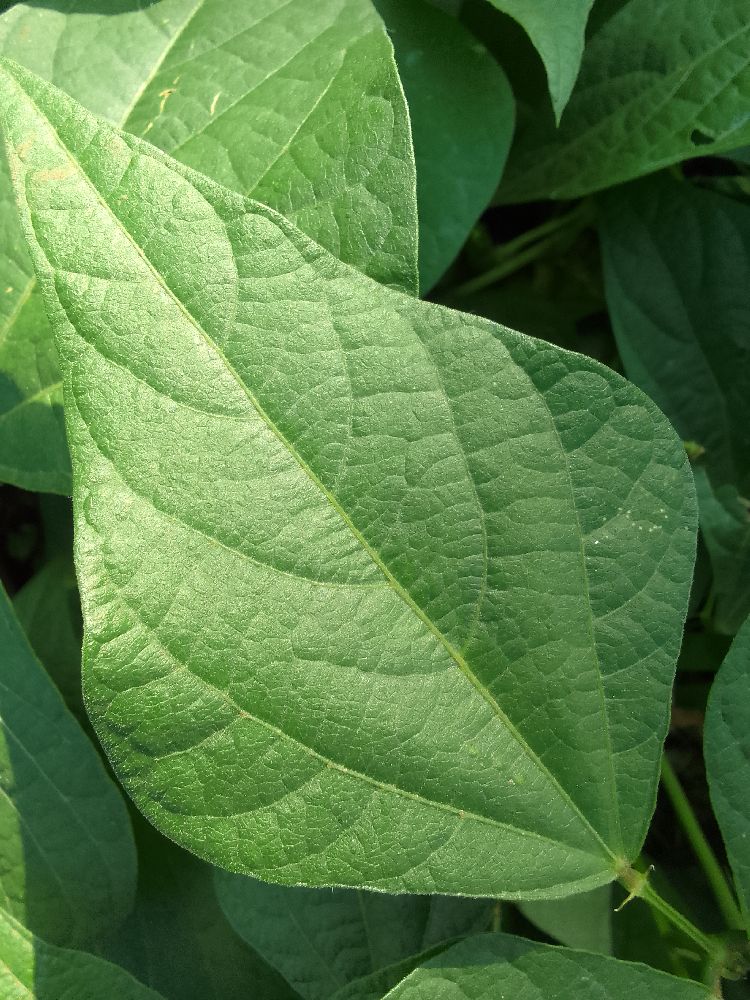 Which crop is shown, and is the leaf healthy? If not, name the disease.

common bean, healthy
